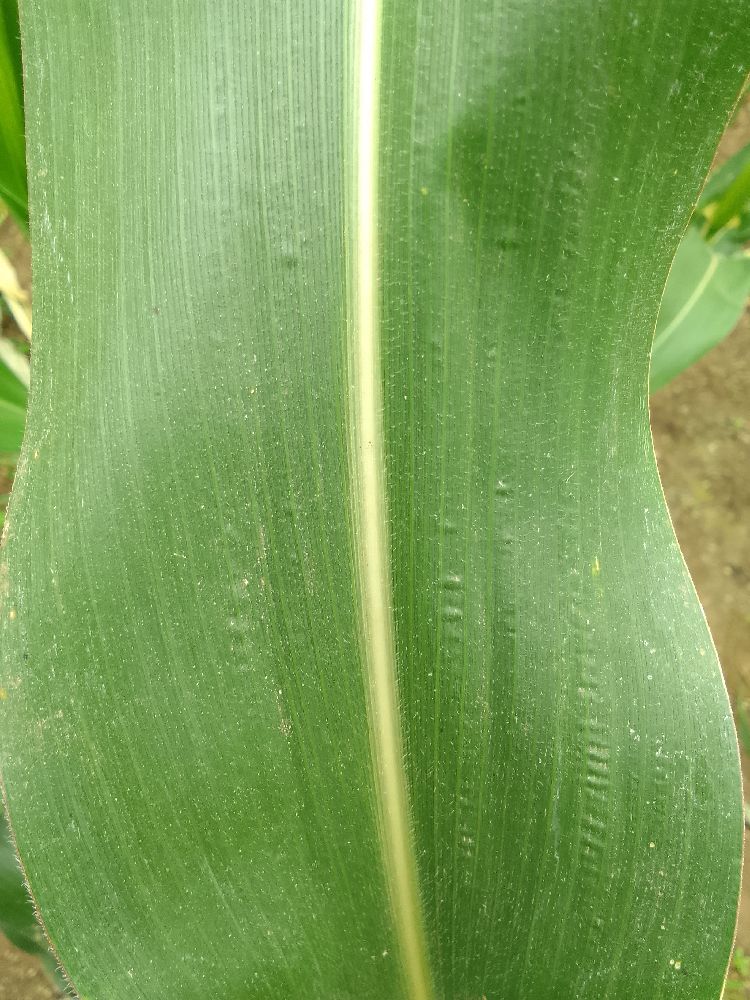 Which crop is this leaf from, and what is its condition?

maize, healthy
